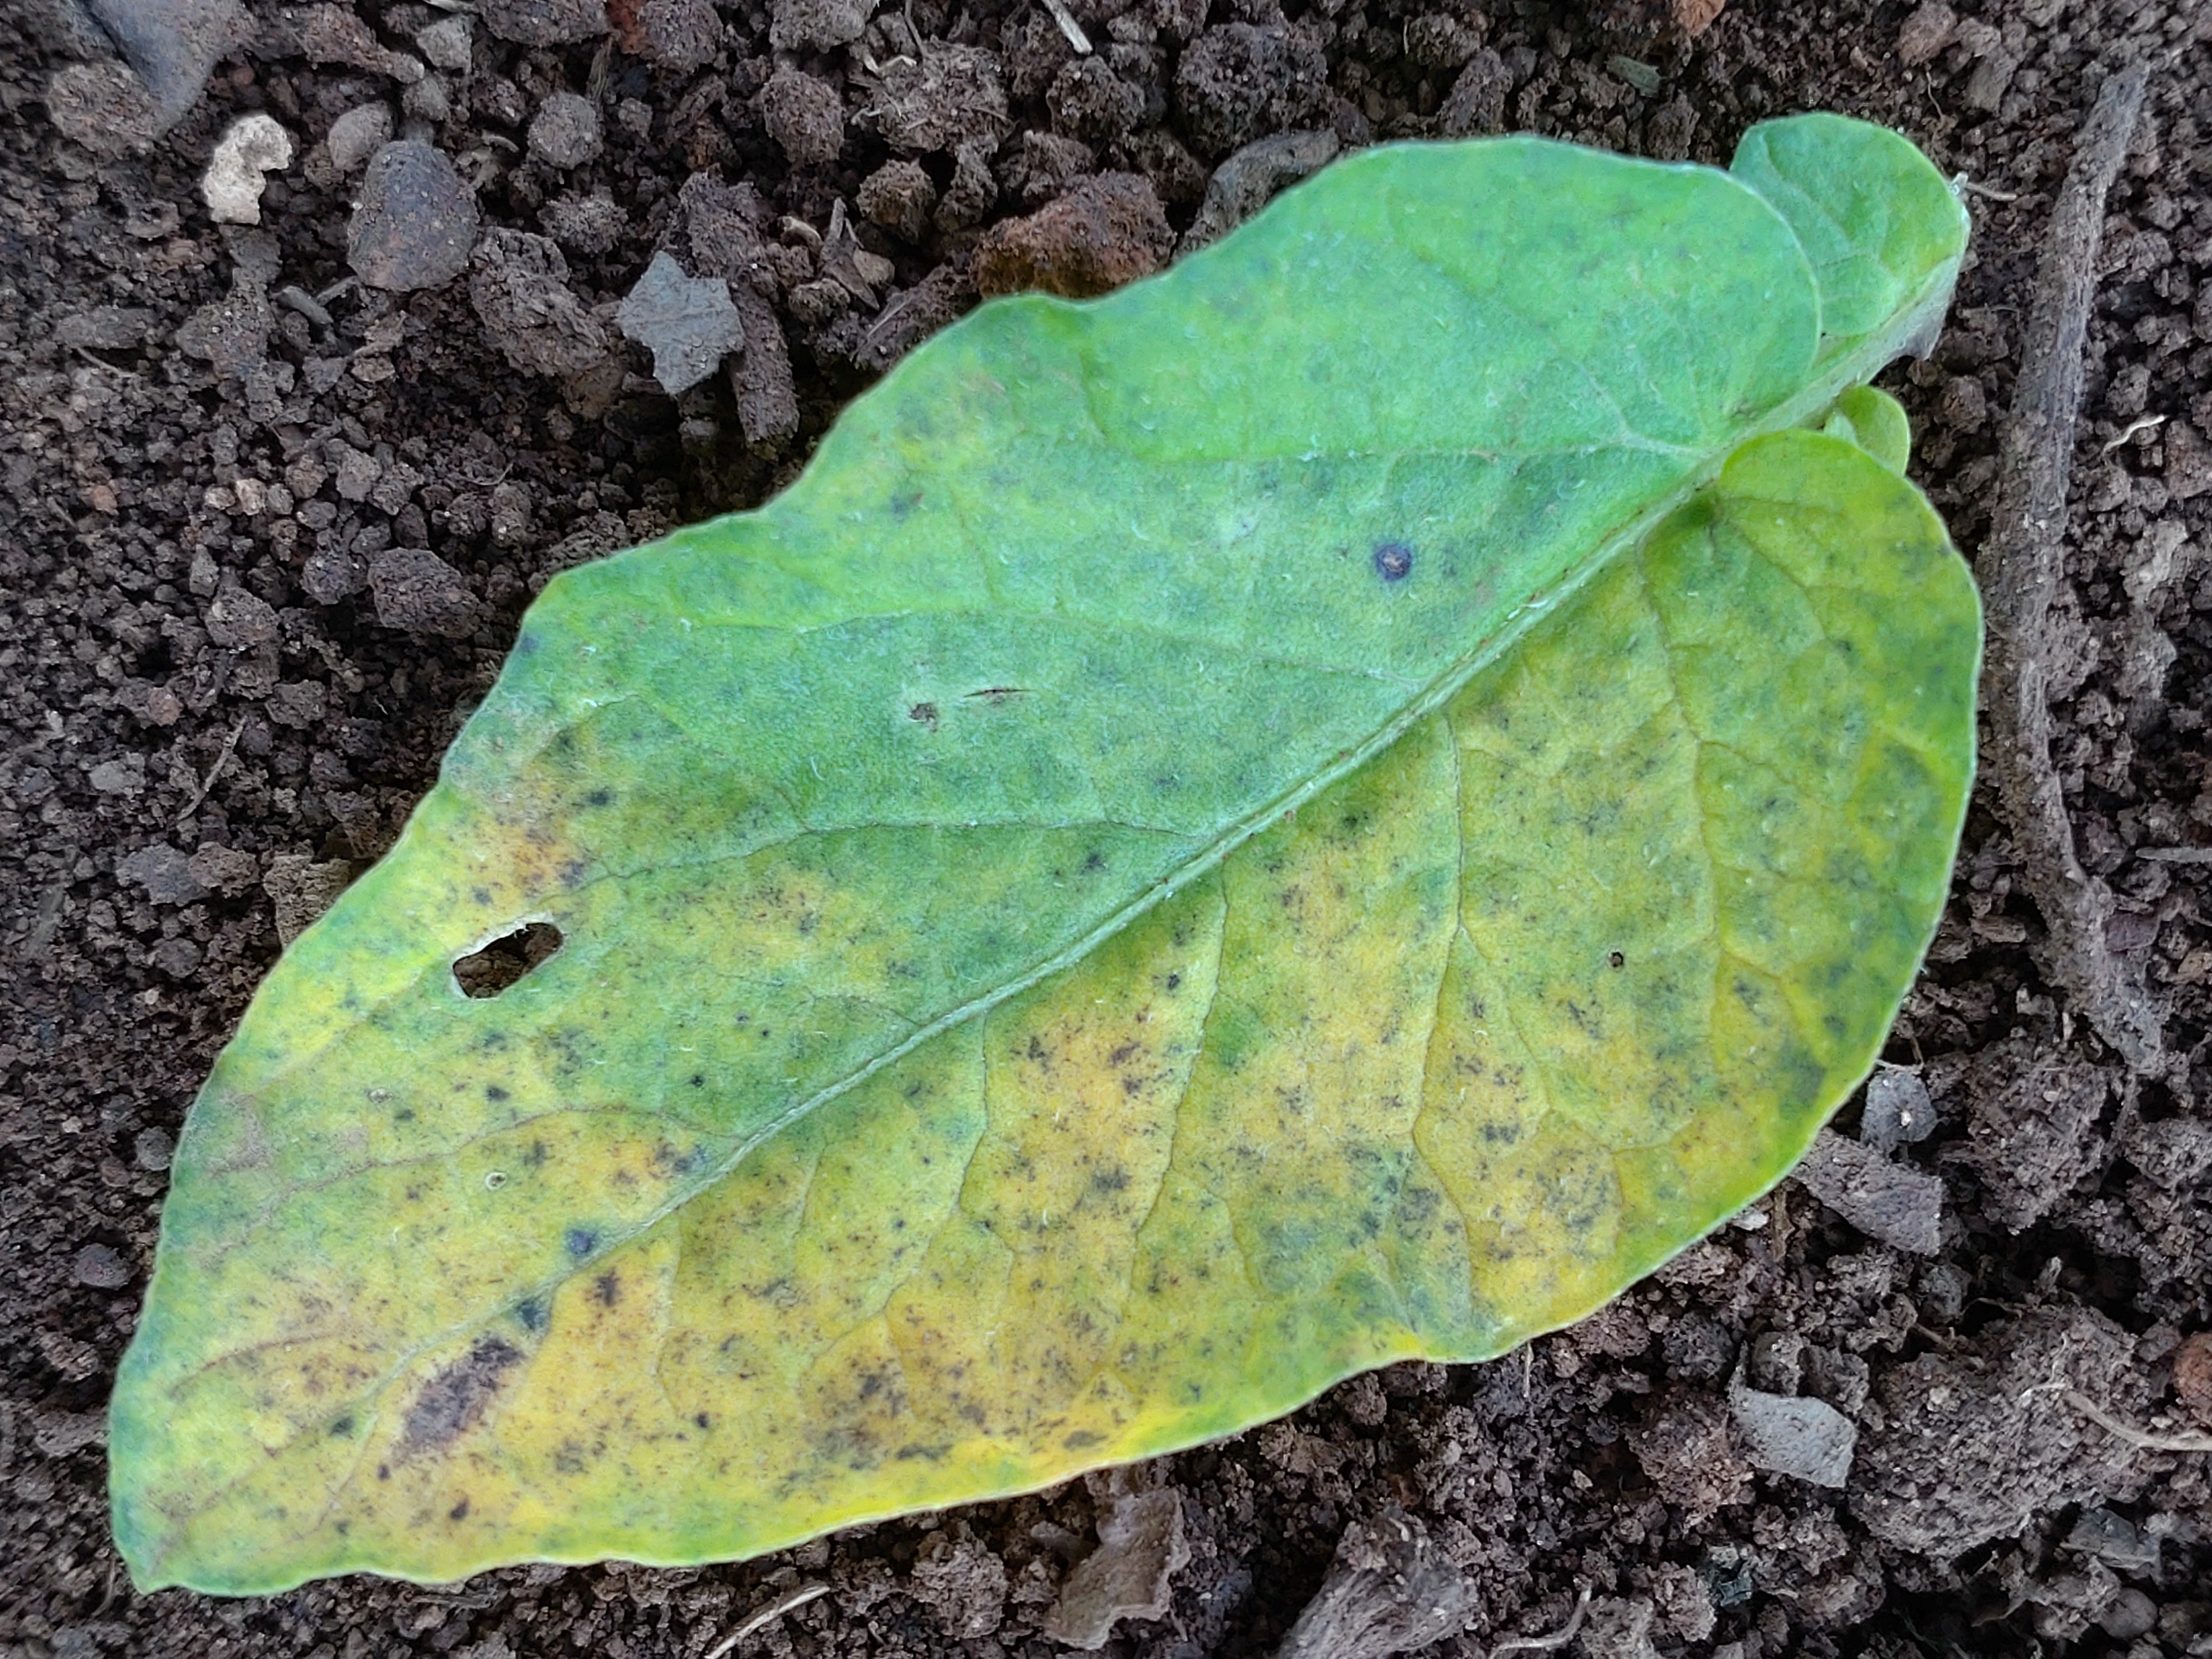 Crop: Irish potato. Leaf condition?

late blight
